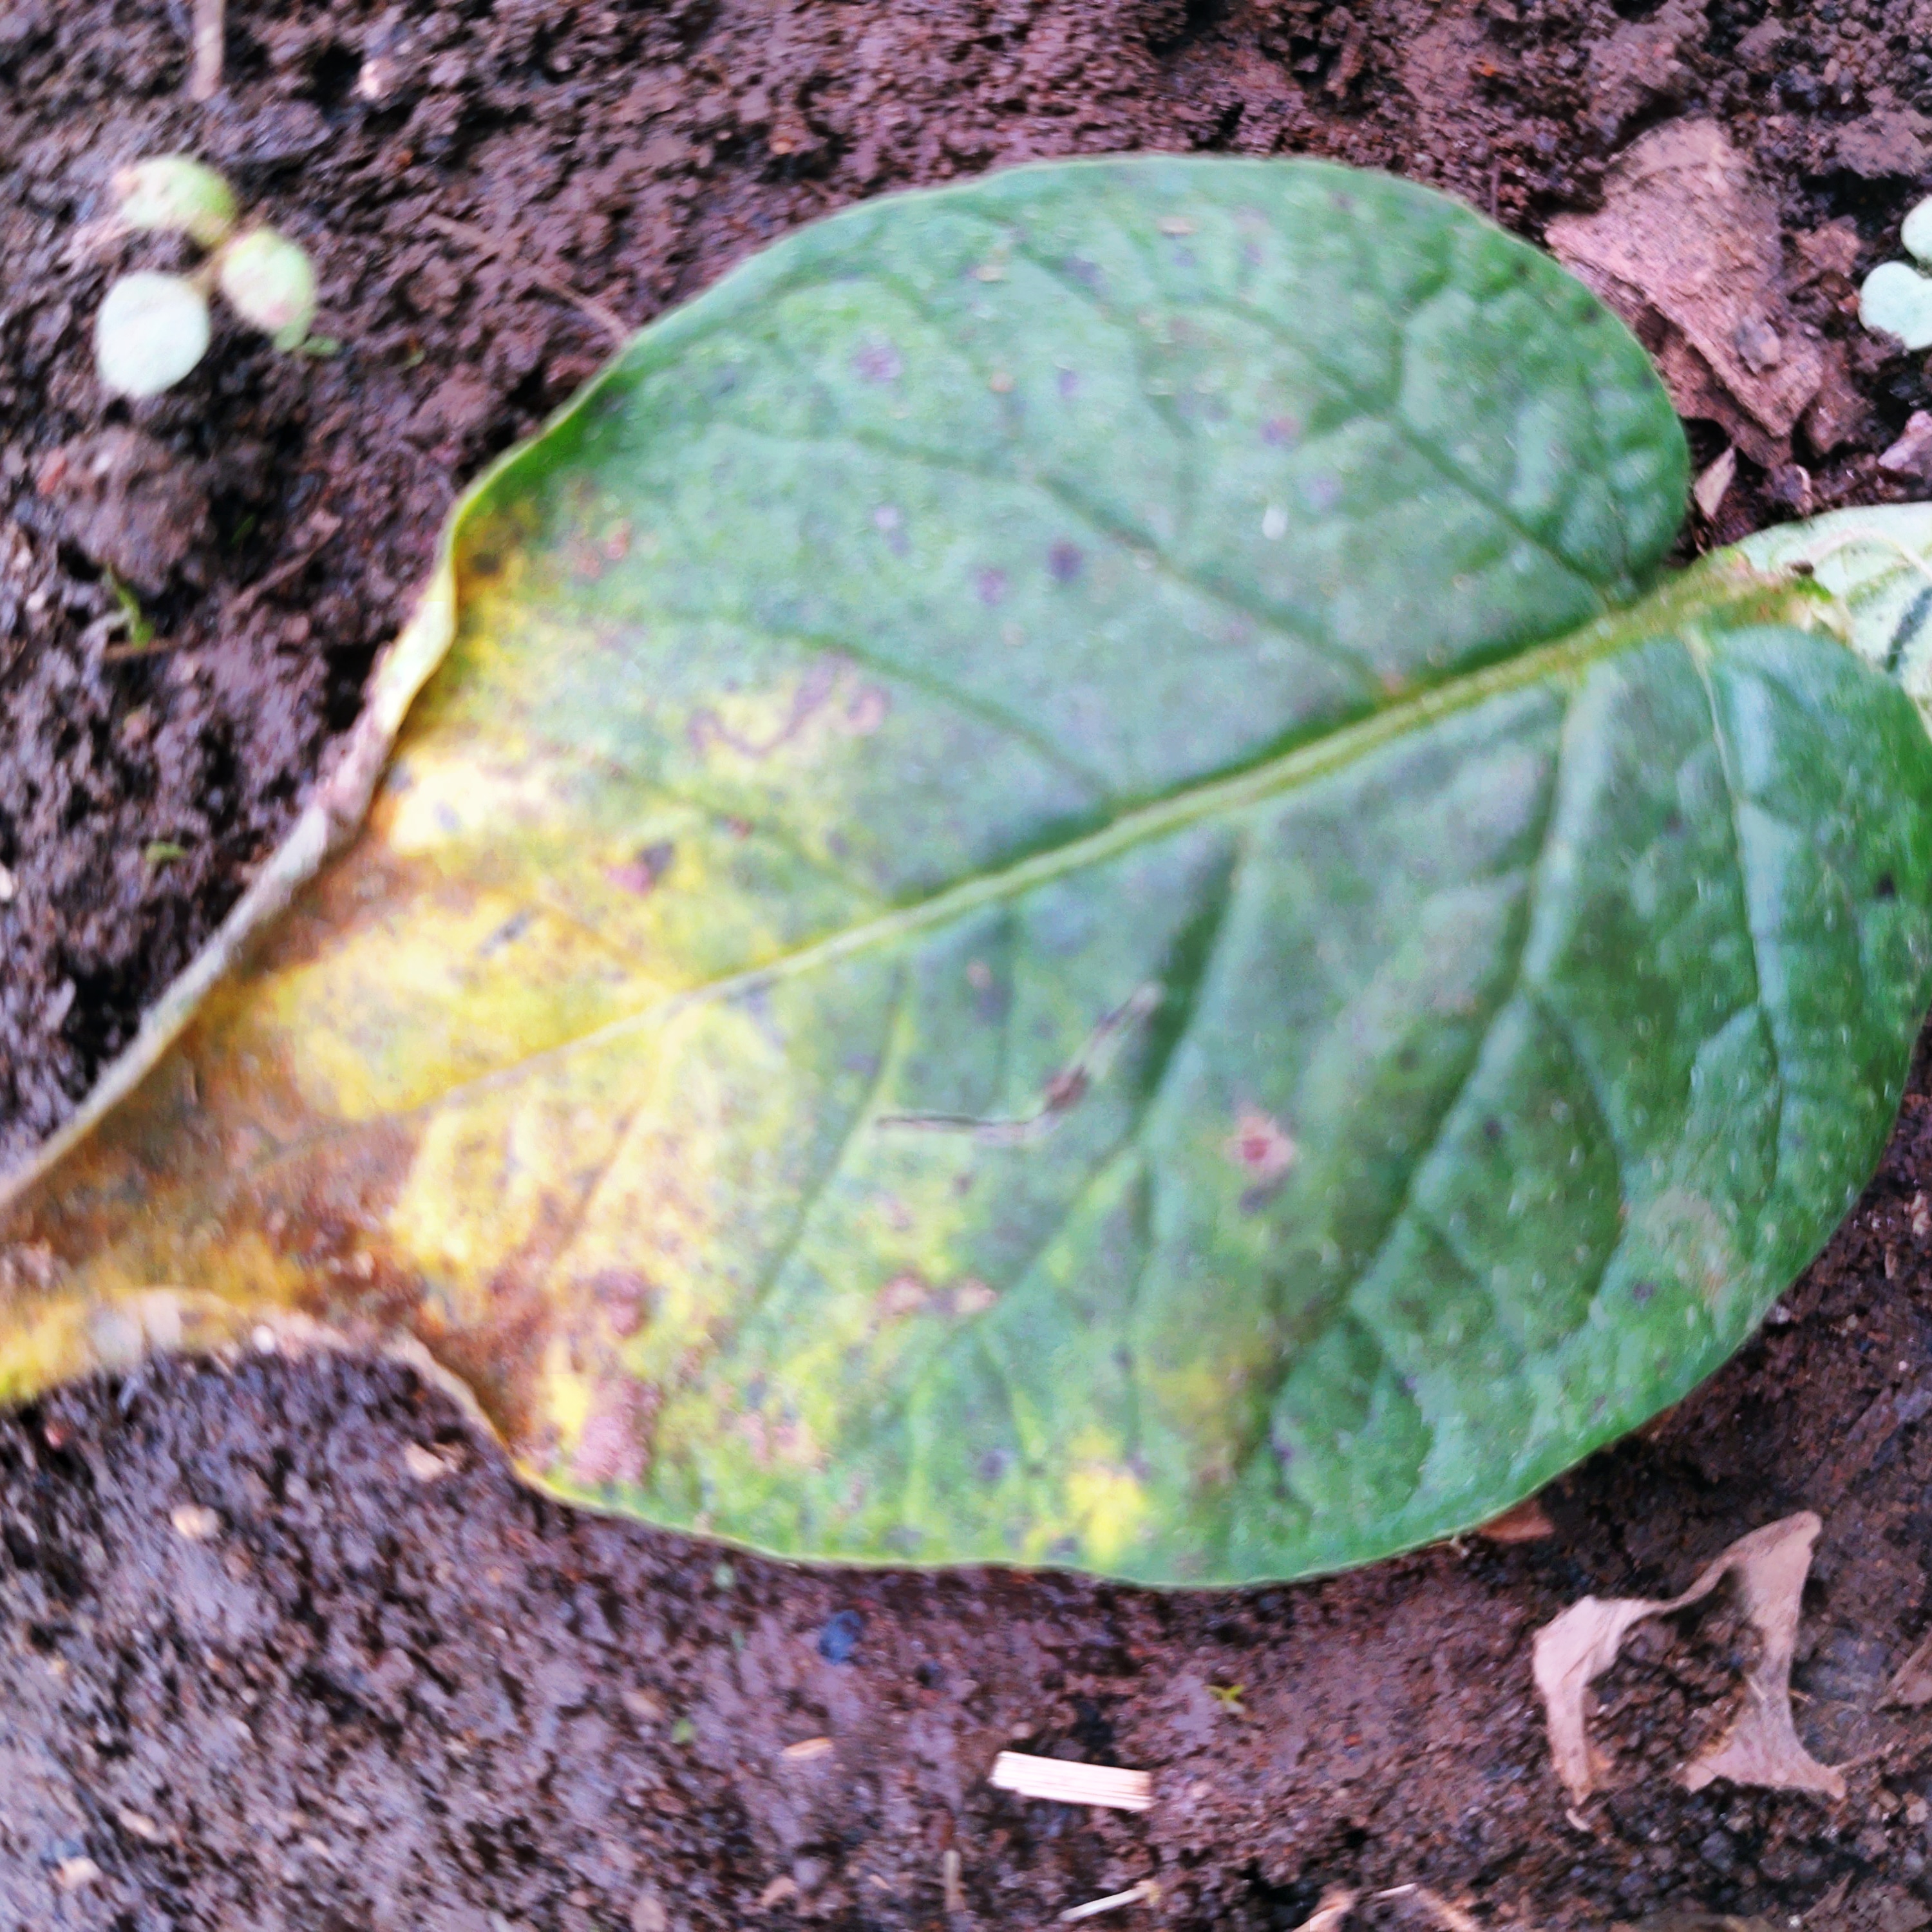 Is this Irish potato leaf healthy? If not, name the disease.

late blight
